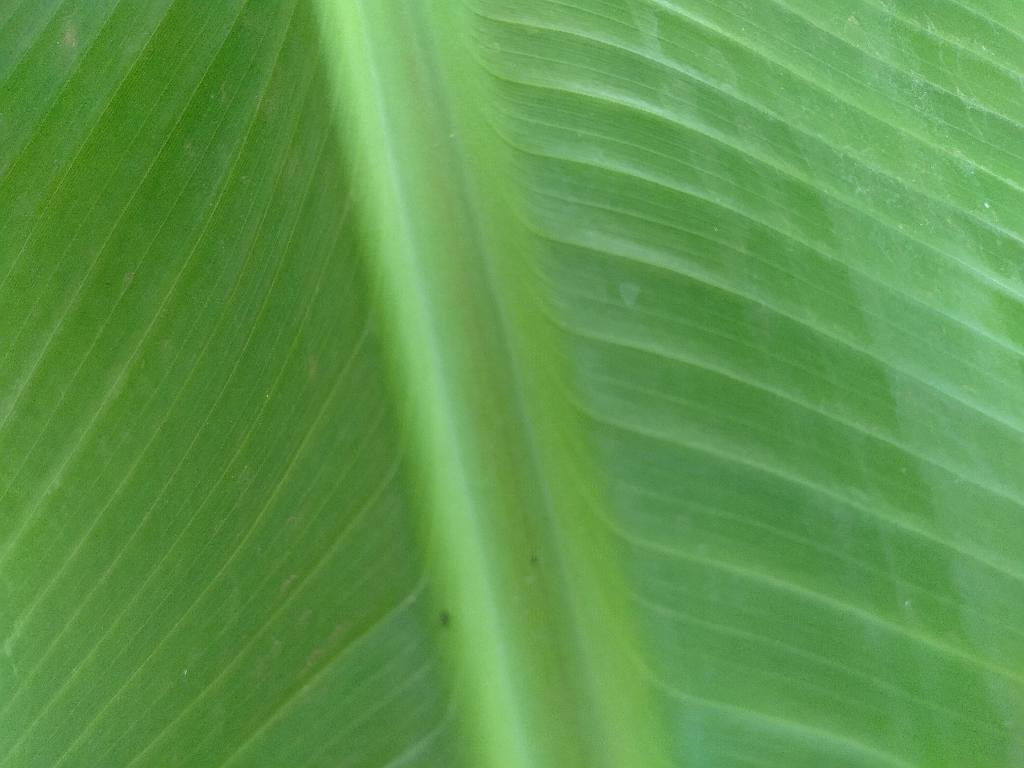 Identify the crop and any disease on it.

banana, healthy
